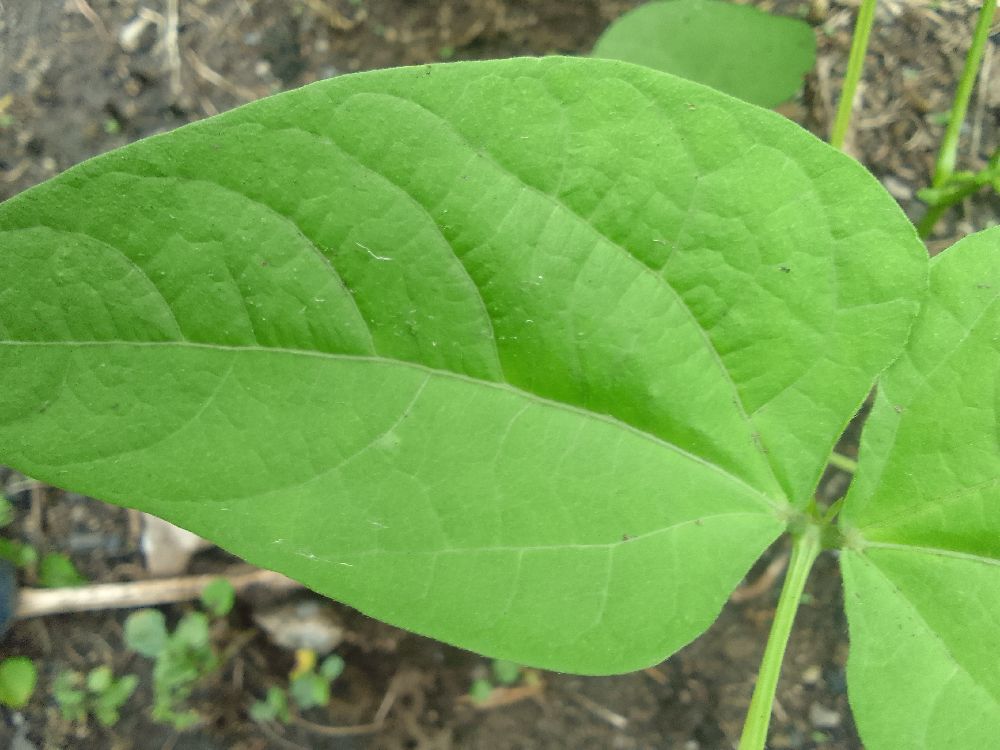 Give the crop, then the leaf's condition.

common bean, healthy
